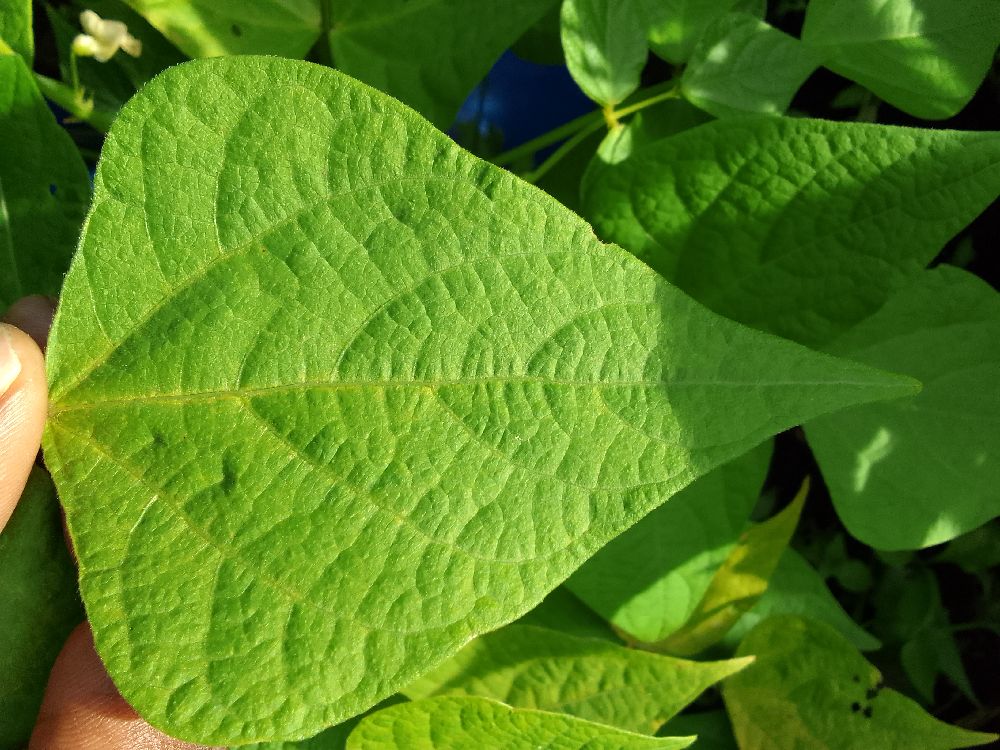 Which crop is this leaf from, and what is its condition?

common bean, healthy
